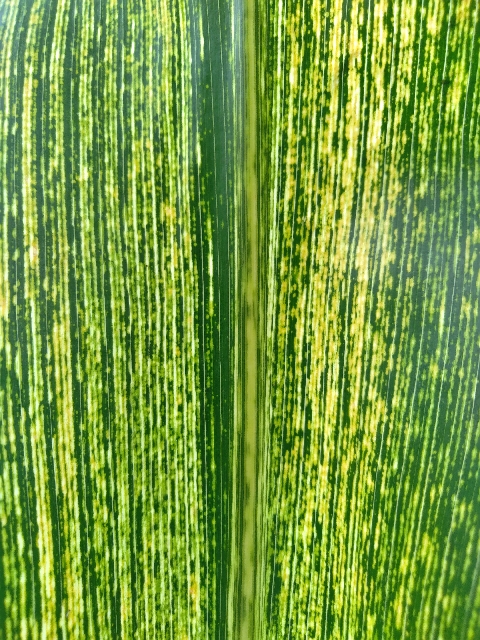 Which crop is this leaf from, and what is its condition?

maize, maize streak virus
